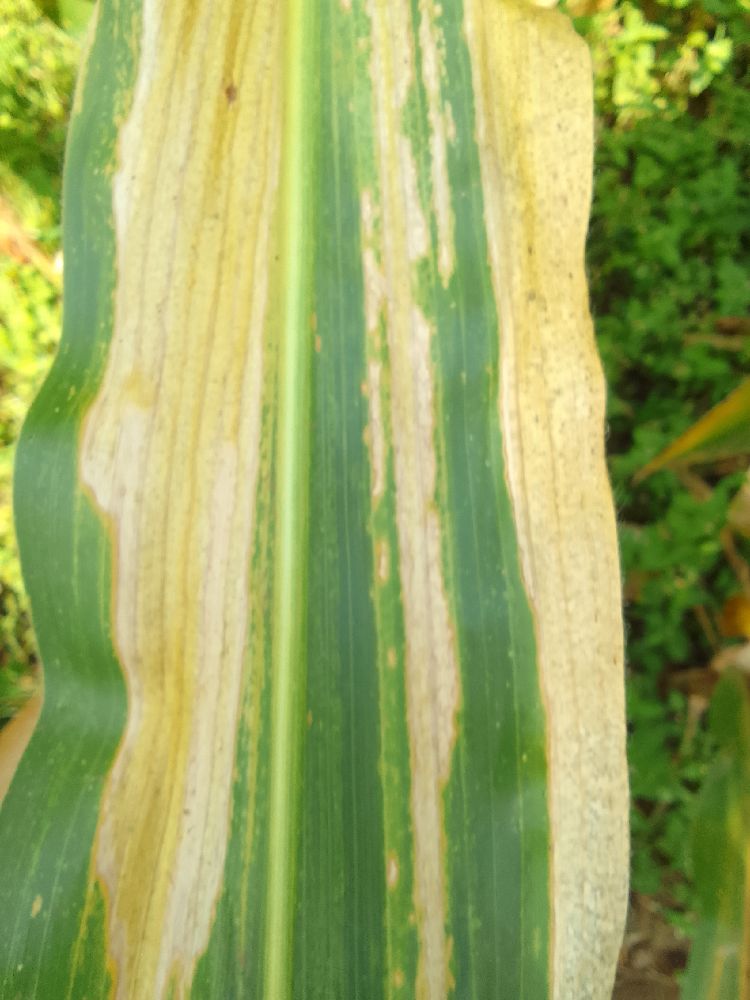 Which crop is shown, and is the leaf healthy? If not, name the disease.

maize, maize lethal necrosis
